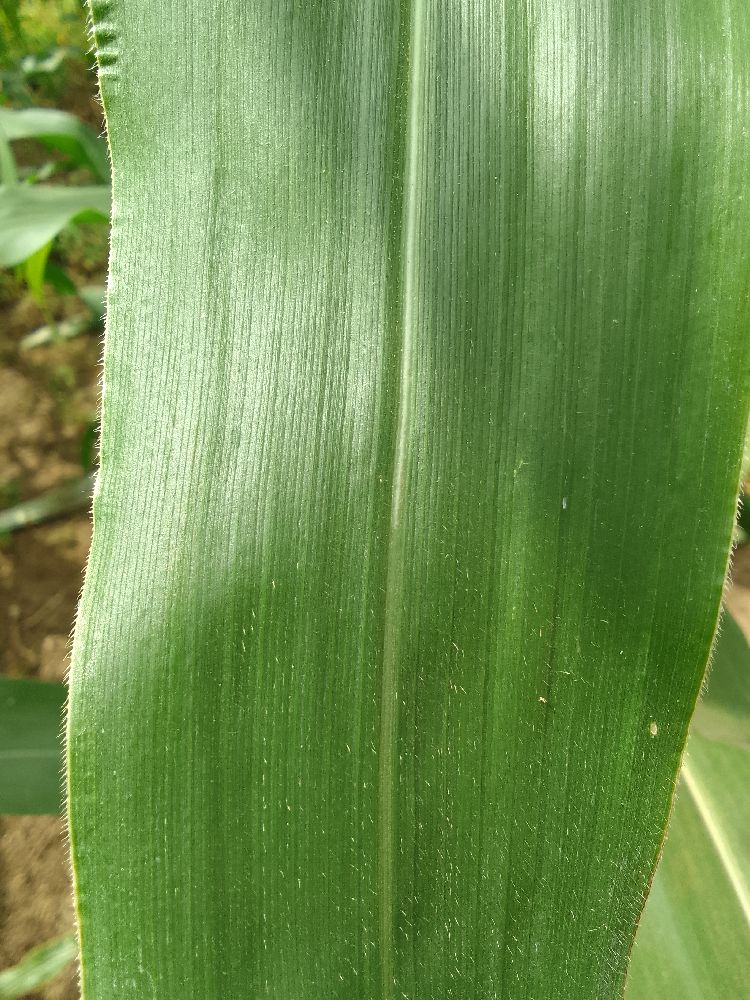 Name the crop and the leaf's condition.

maize, healthy
